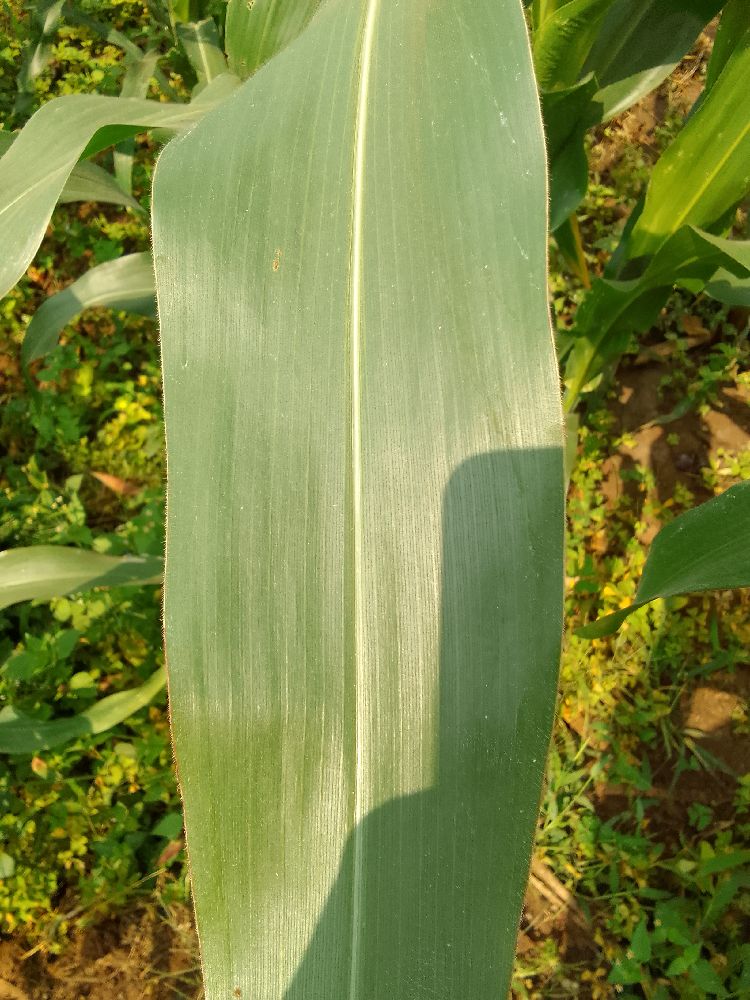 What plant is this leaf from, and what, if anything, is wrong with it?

maize, healthy
